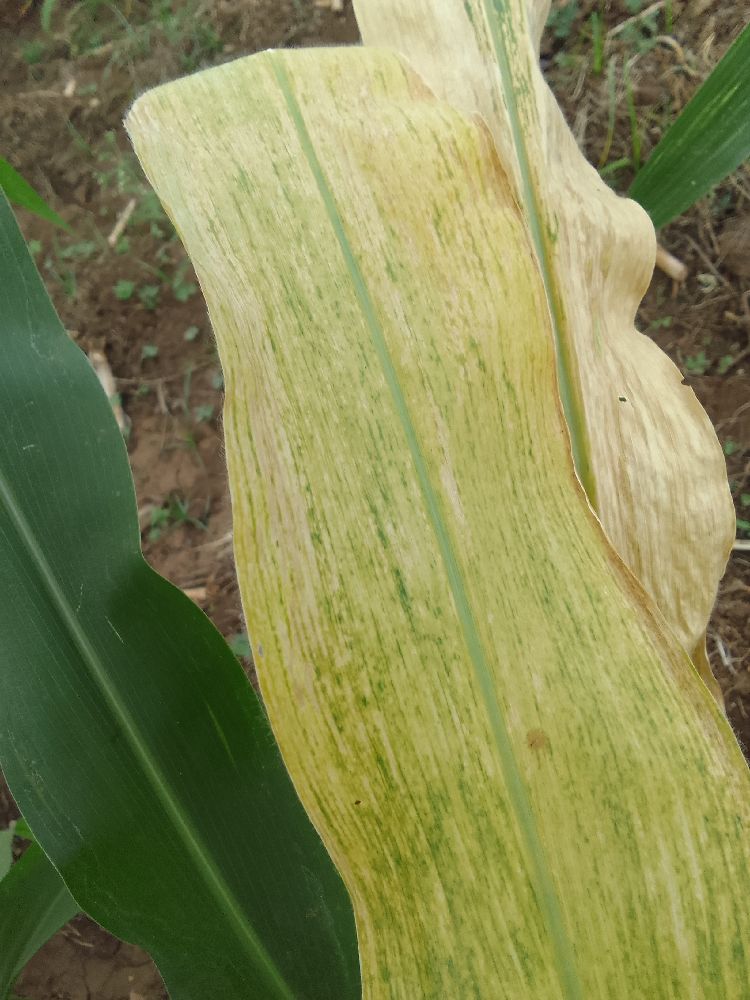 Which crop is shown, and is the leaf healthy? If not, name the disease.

maize, maize lethal necrosis
